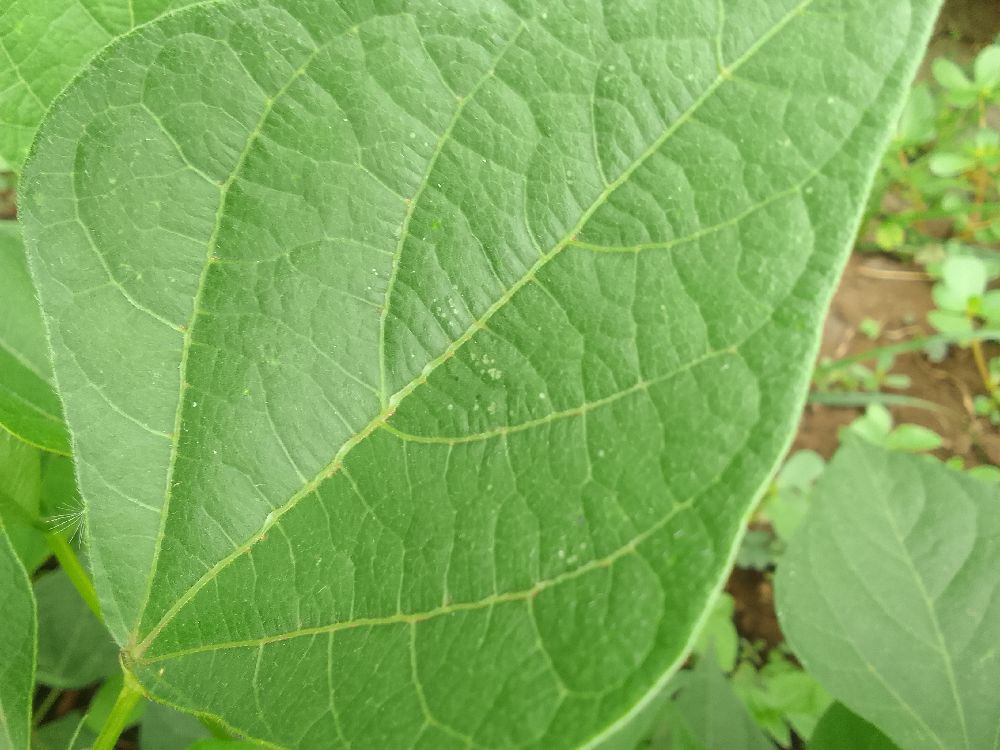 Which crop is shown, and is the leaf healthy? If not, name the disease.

common bean, healthy
